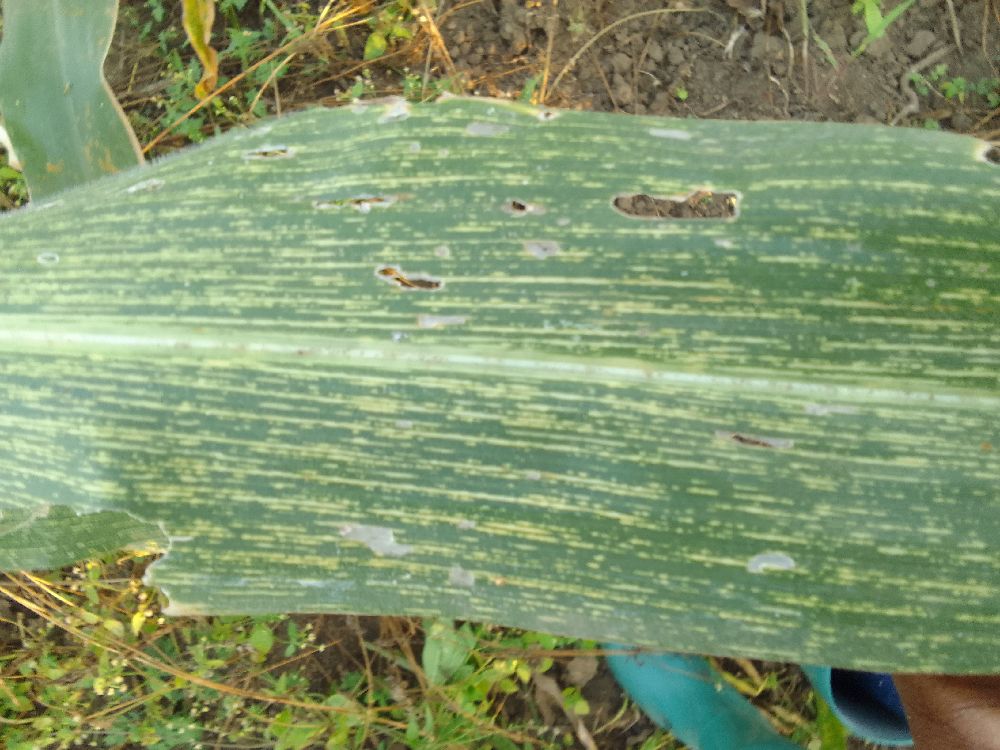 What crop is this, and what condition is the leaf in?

maize, maize streak virus
